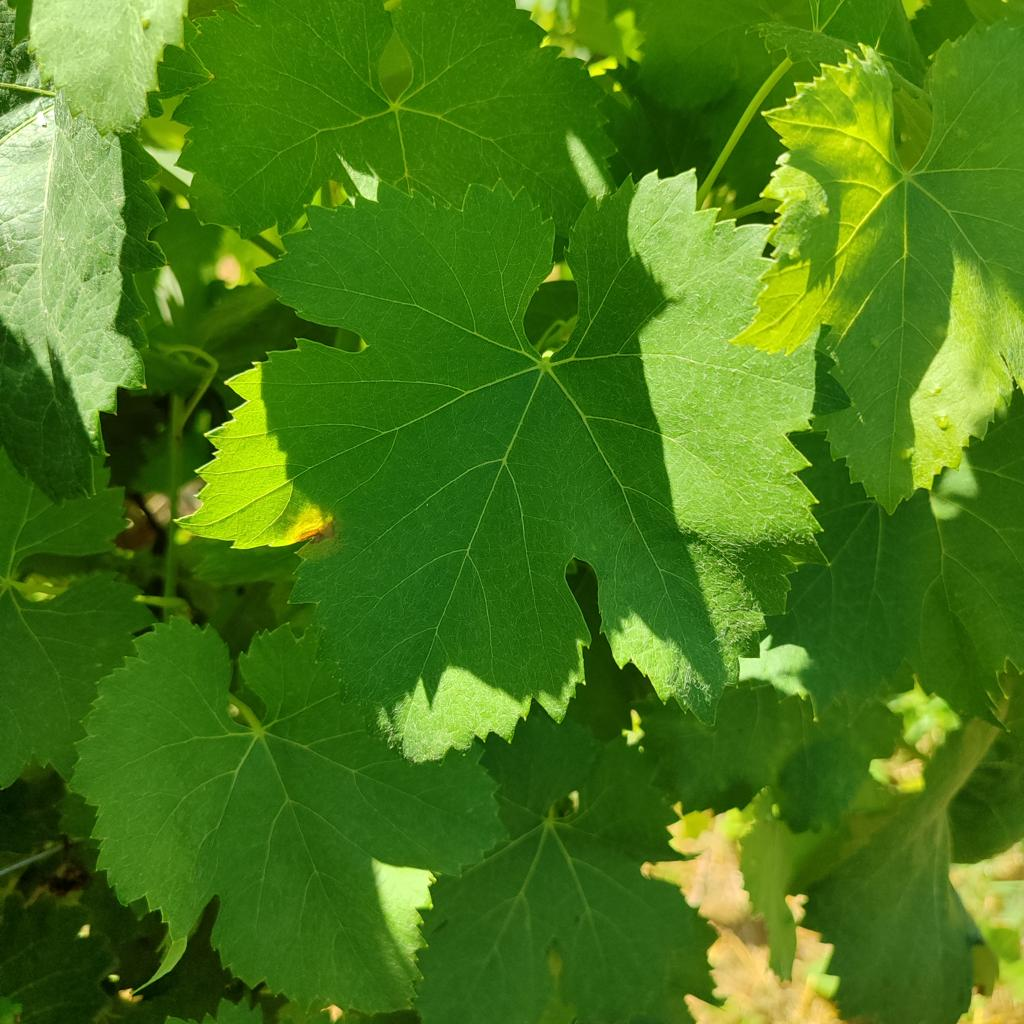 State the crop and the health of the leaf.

grapevine, downy mildew
